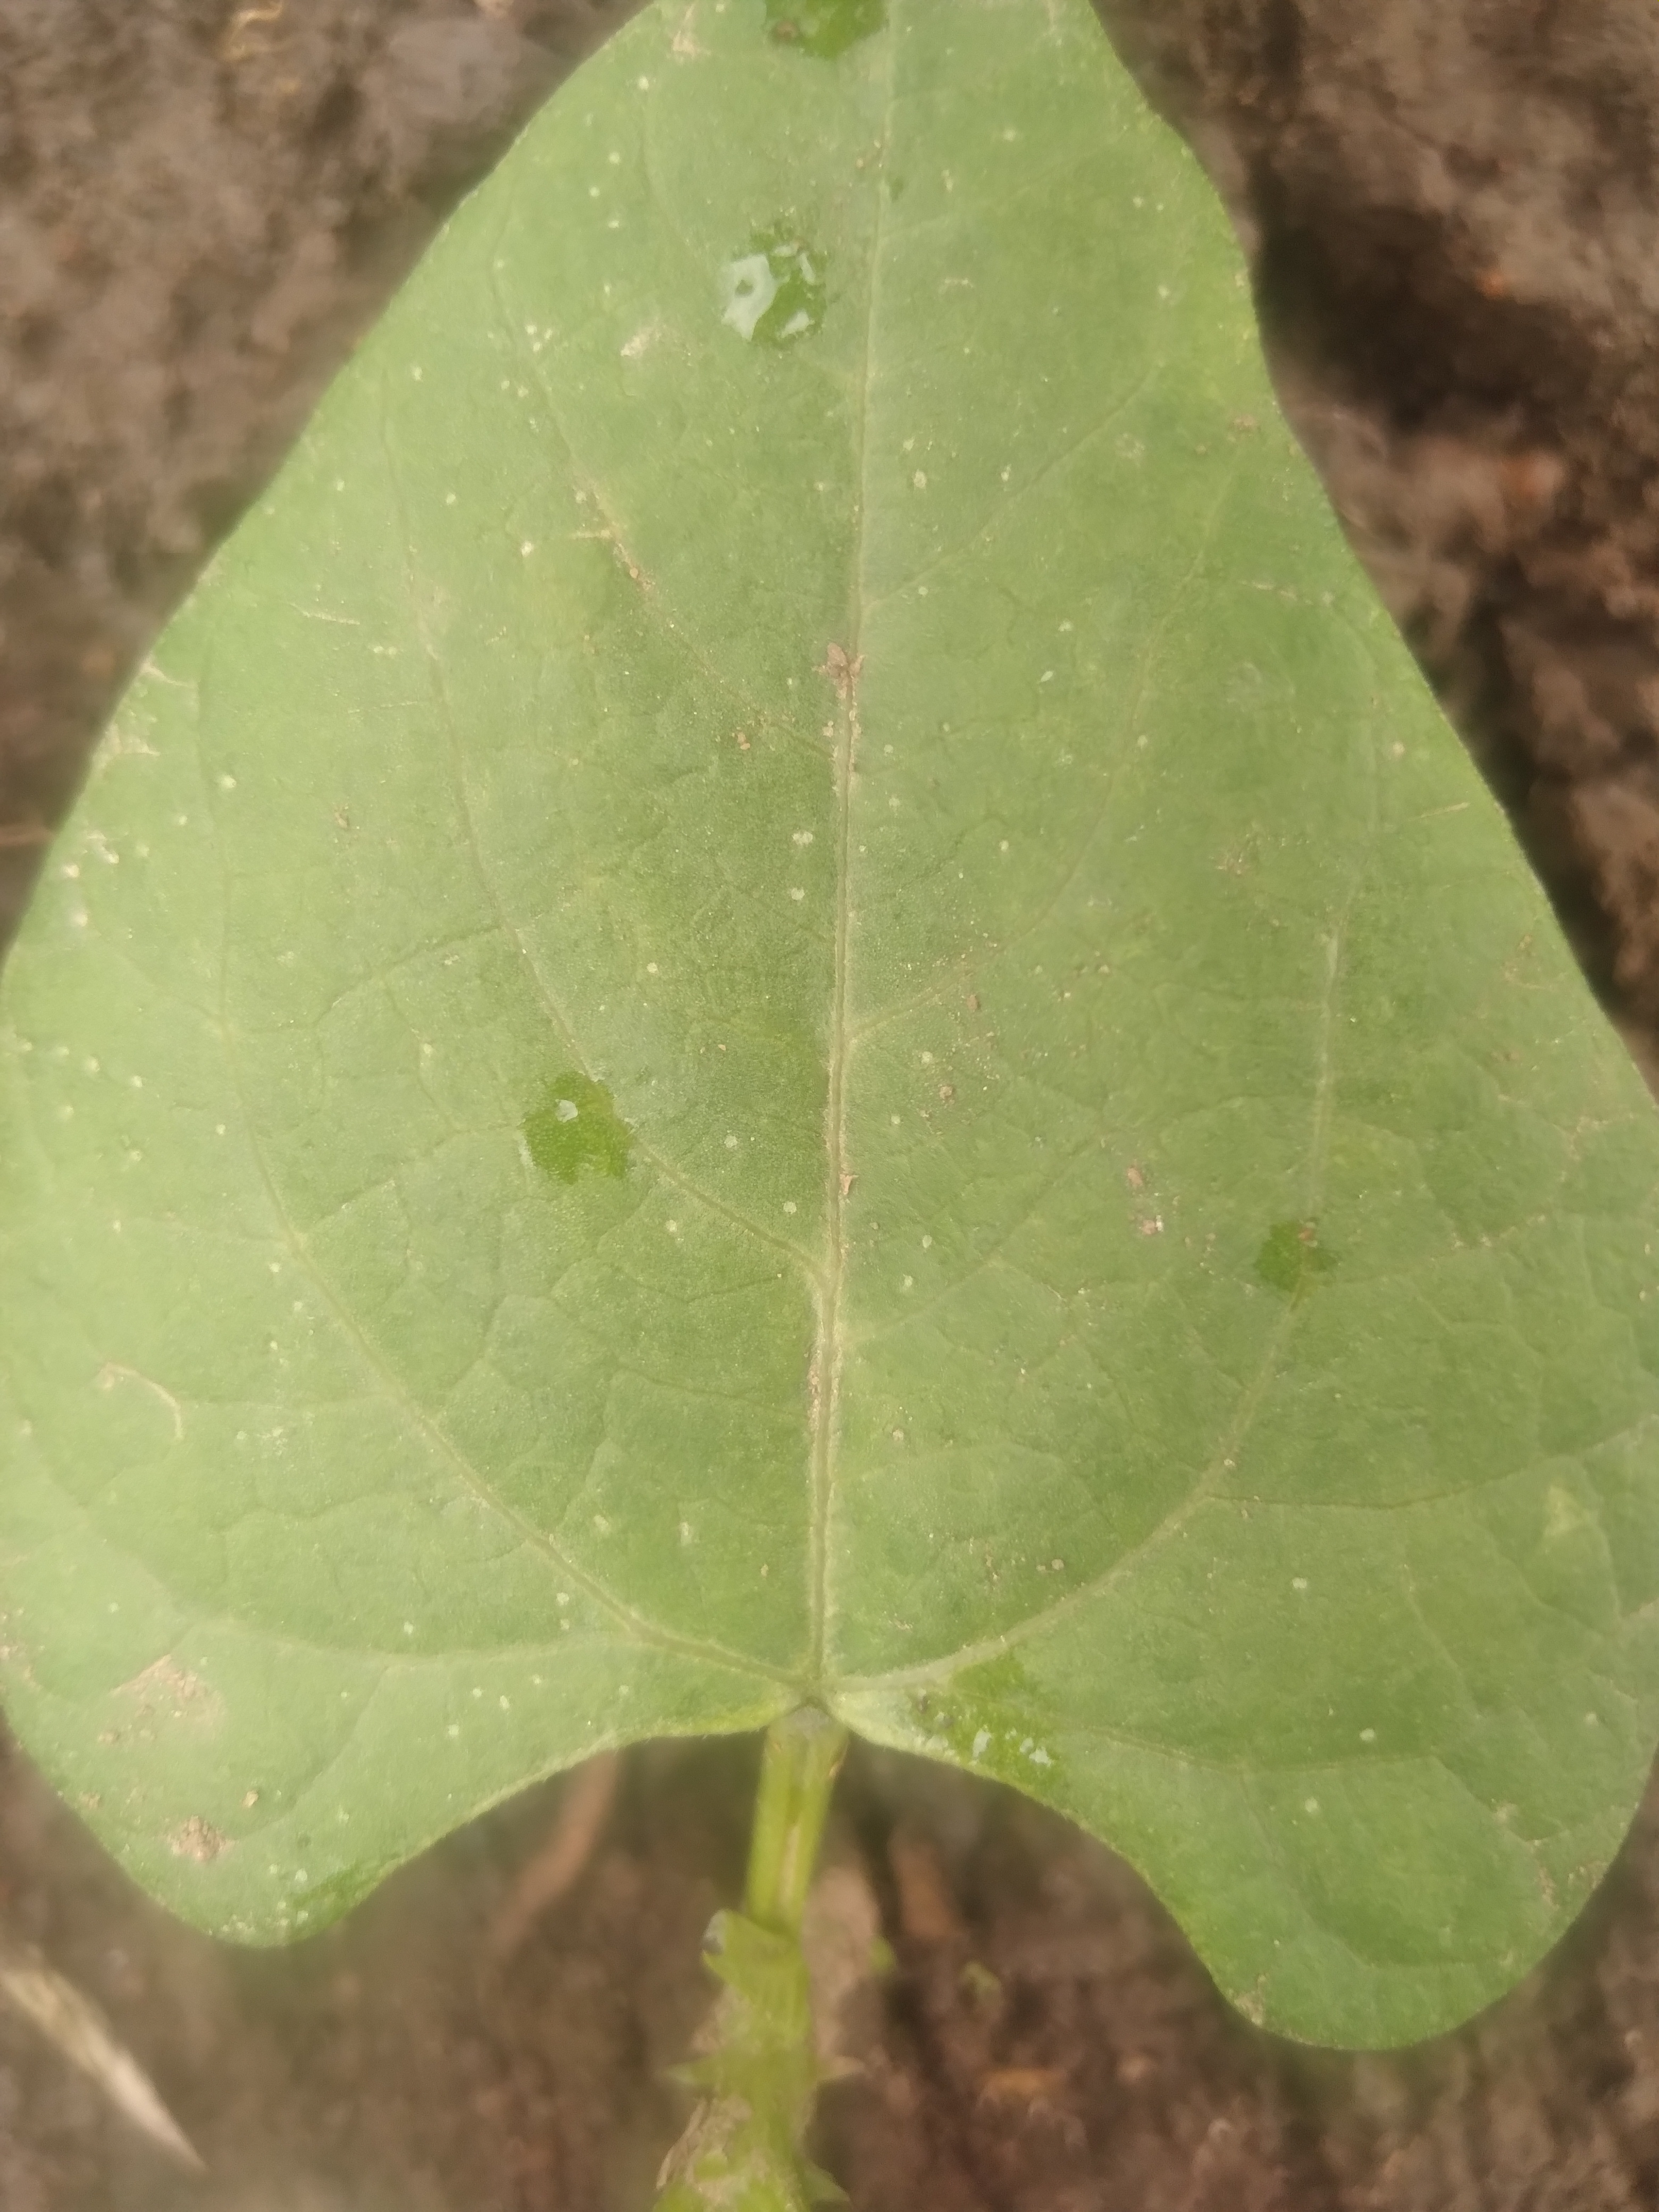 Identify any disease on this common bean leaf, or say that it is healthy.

healthy
